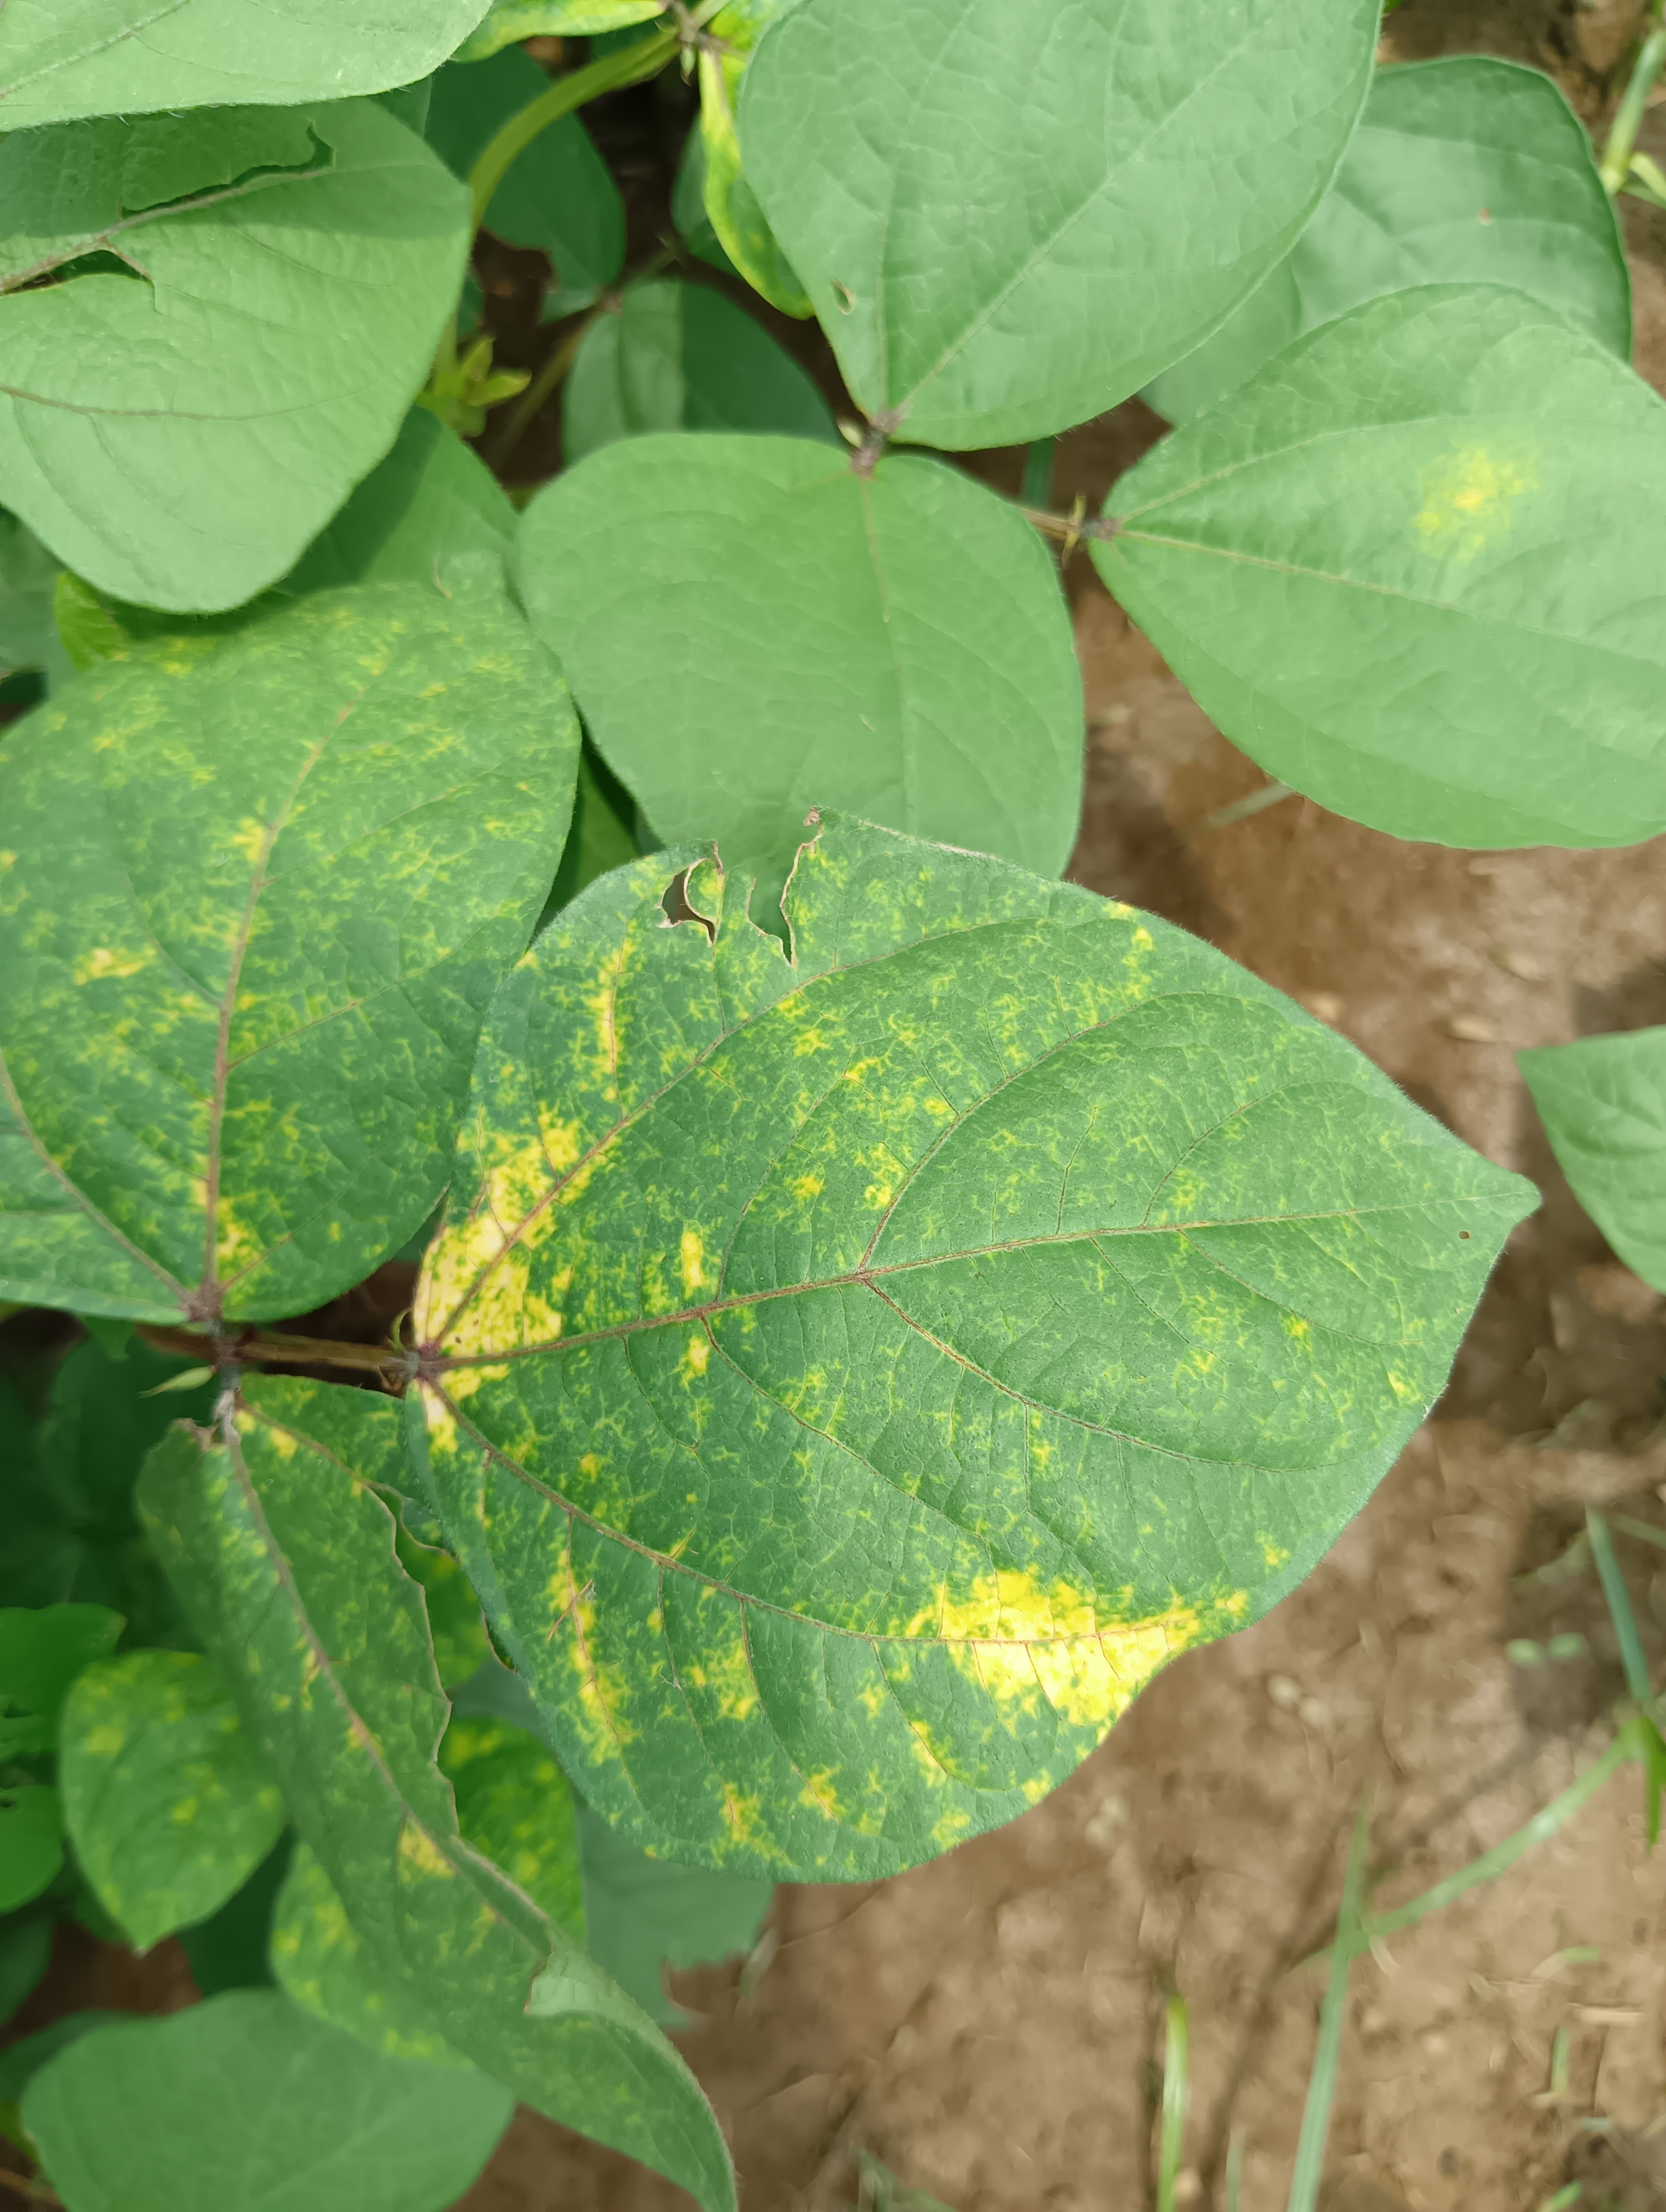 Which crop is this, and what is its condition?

mungbean, yellow mosaic
